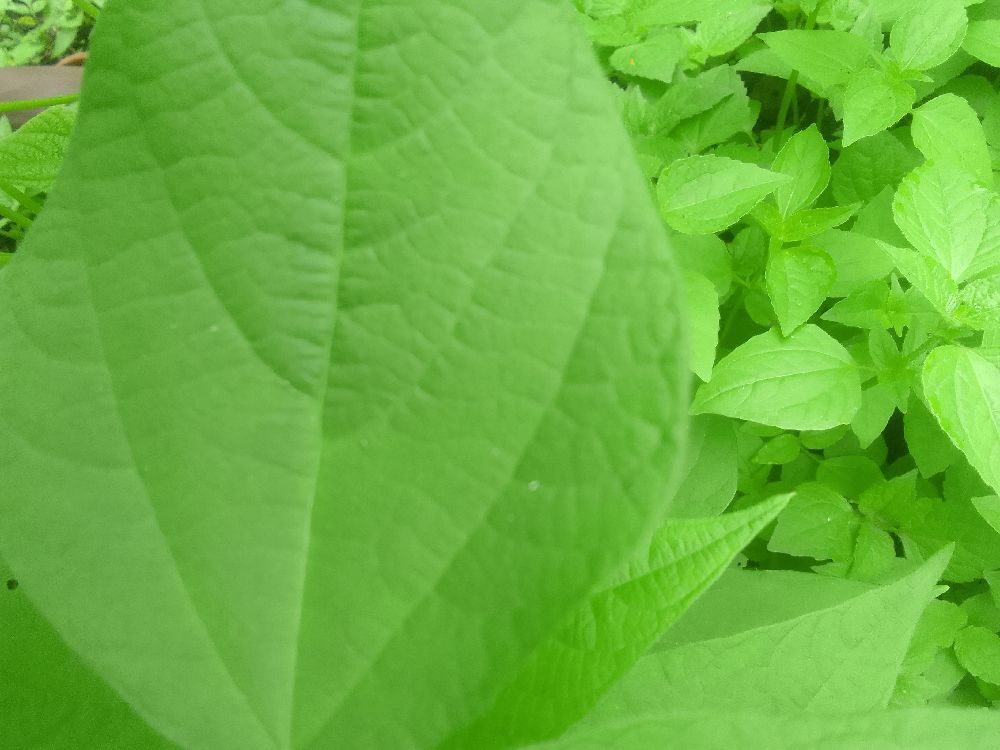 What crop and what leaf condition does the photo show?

common bean, healthy
